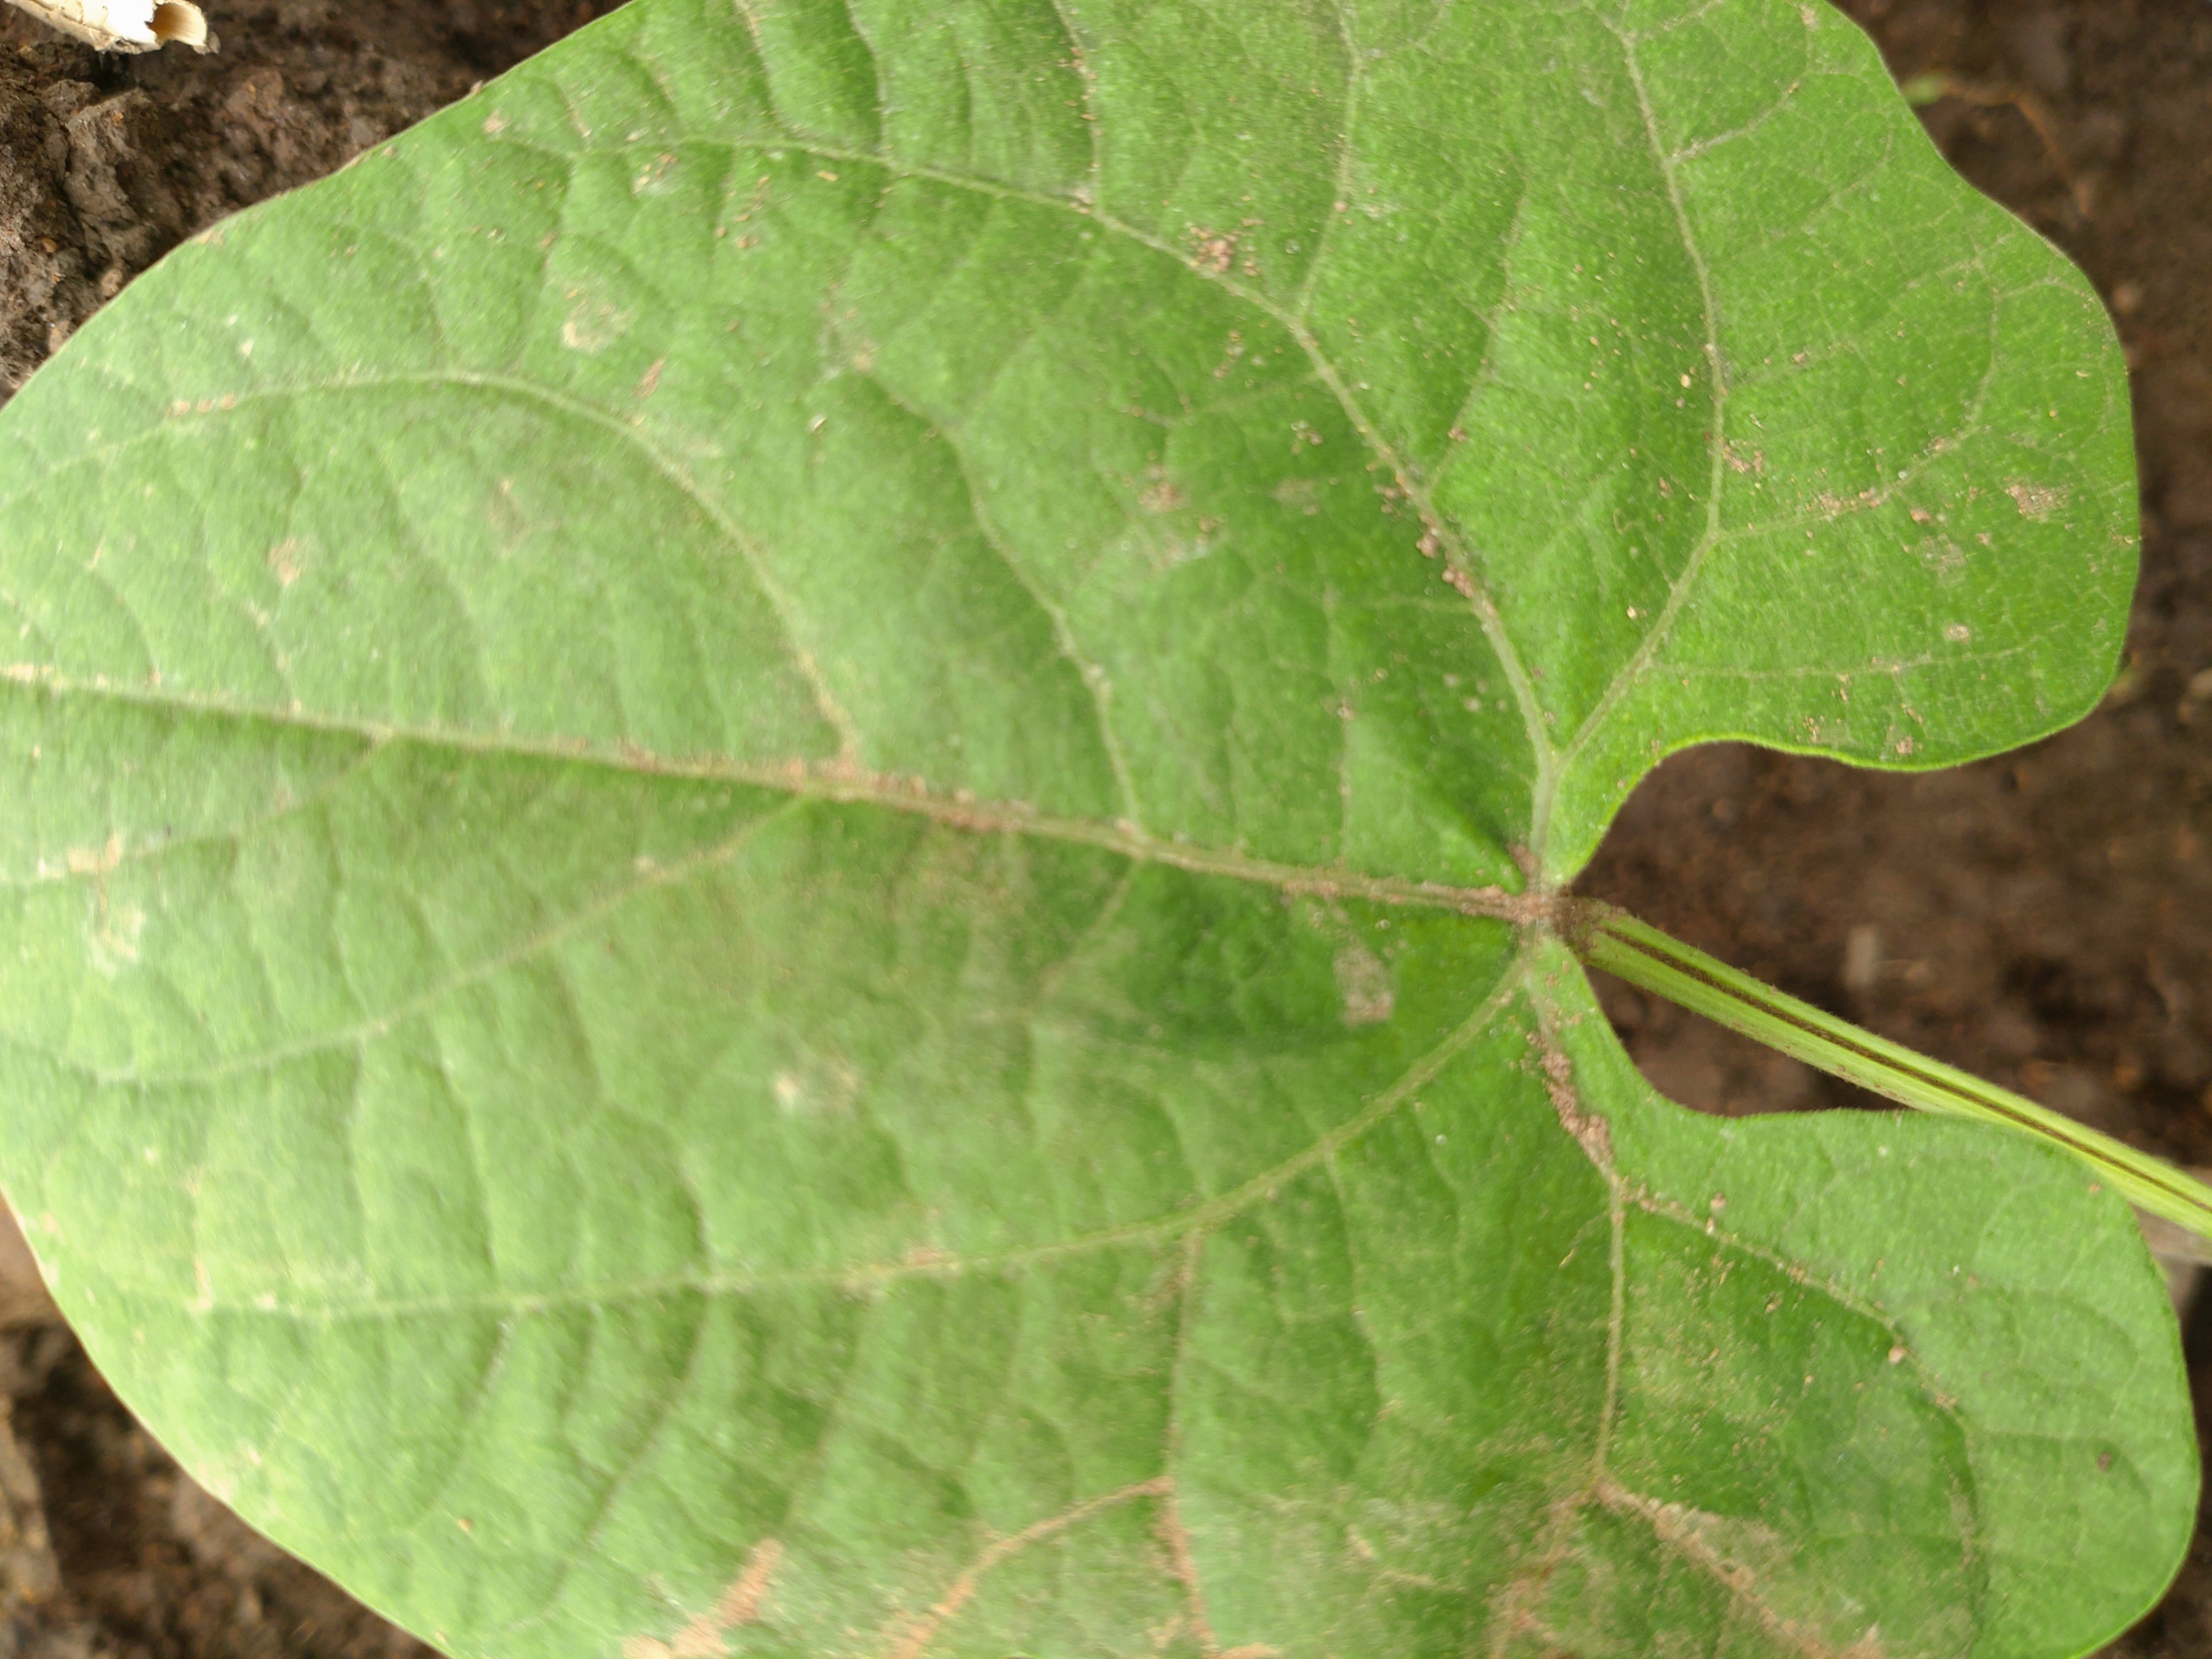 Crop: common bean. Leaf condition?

healthy
